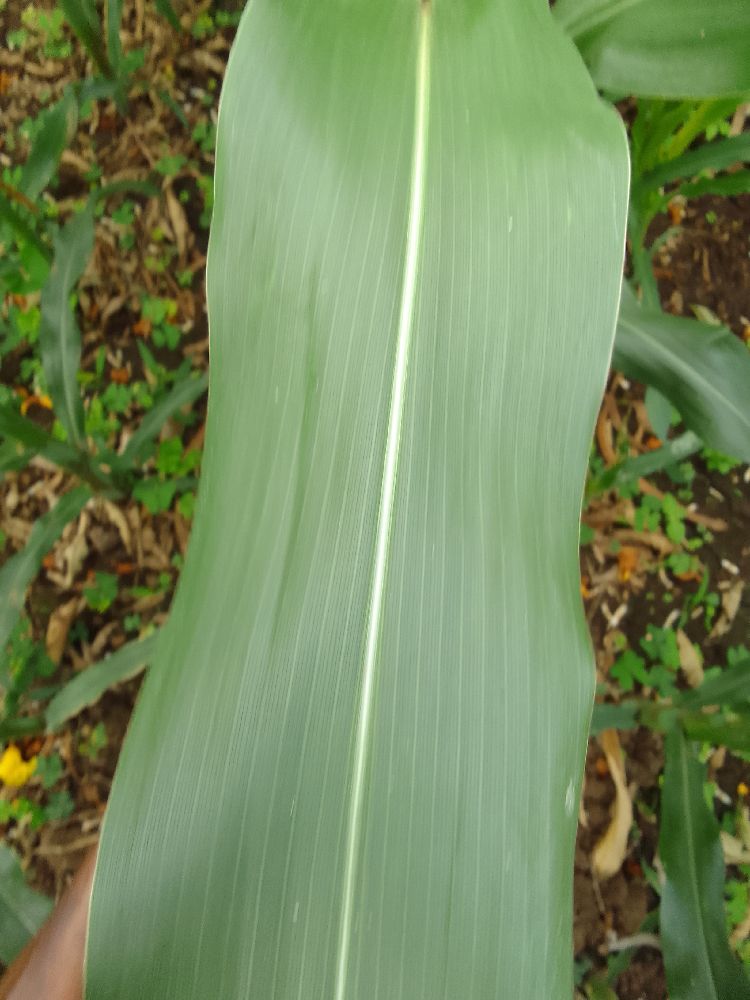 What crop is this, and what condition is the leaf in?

maize, healthy
